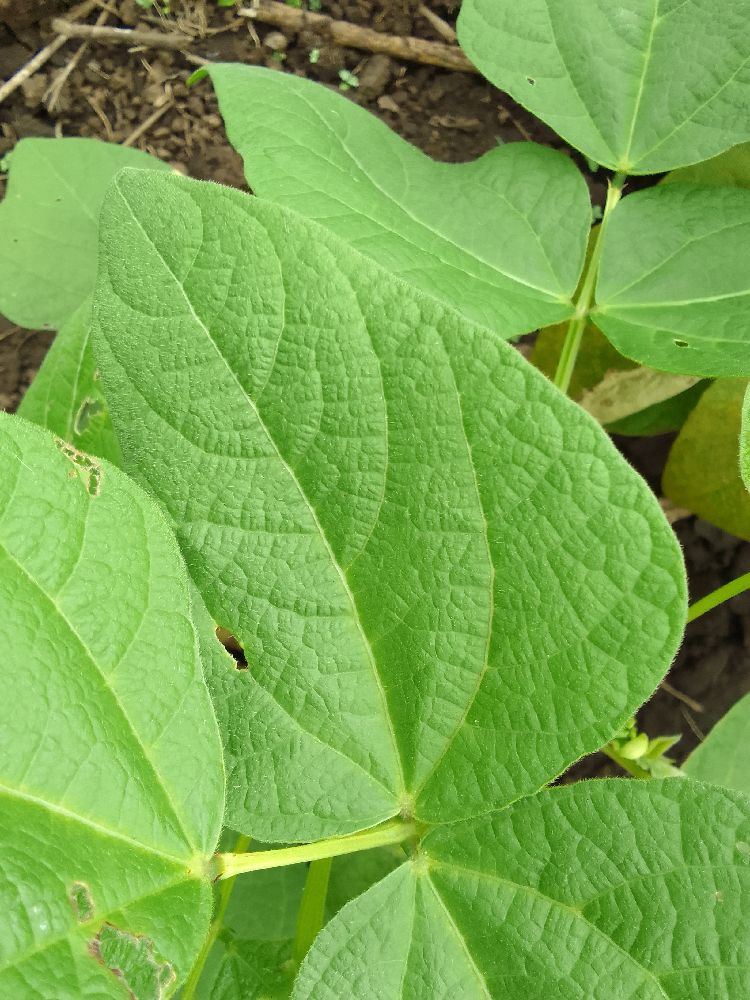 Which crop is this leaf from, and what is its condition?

common bean, healthy
